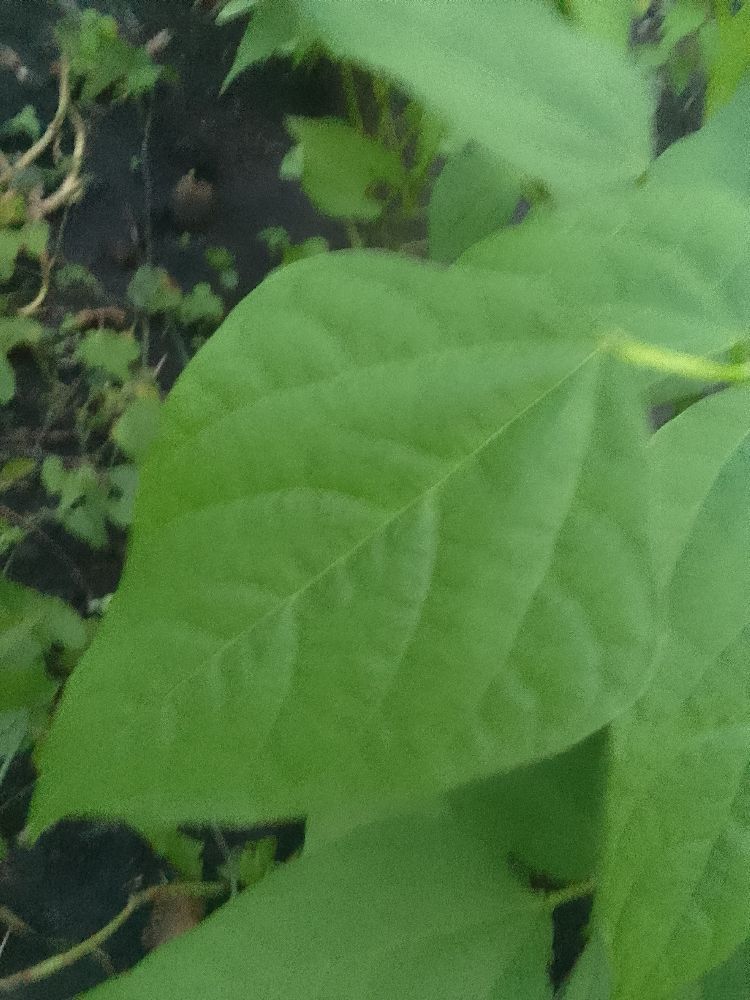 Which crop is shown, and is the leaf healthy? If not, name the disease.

common bean, healthy
